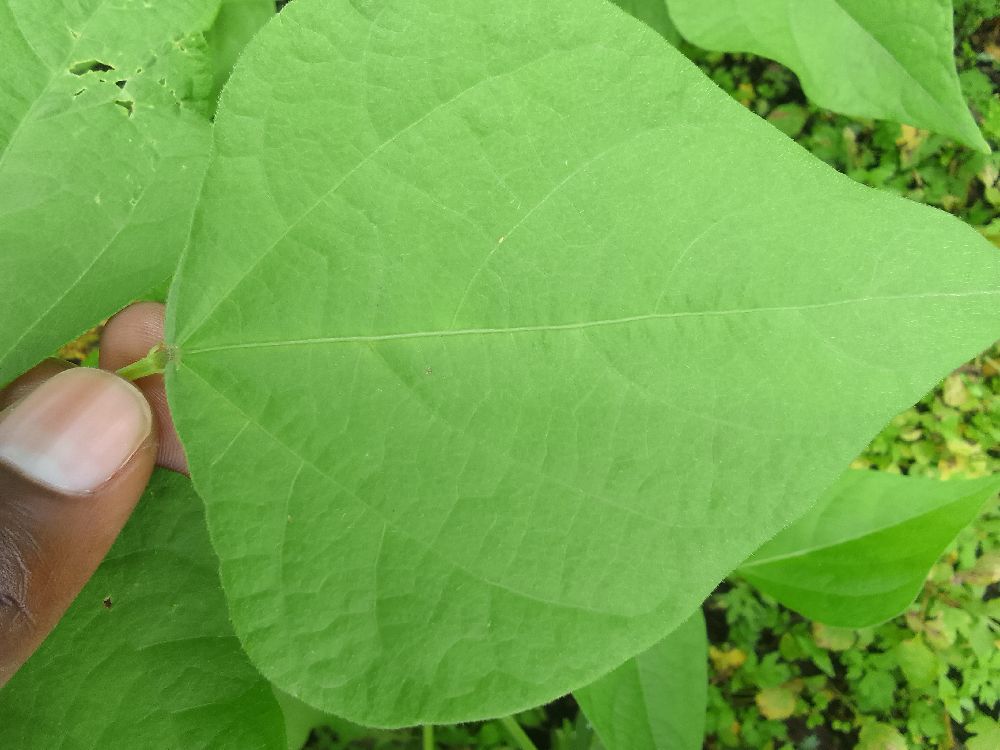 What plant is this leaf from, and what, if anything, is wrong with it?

common bean, healthy
